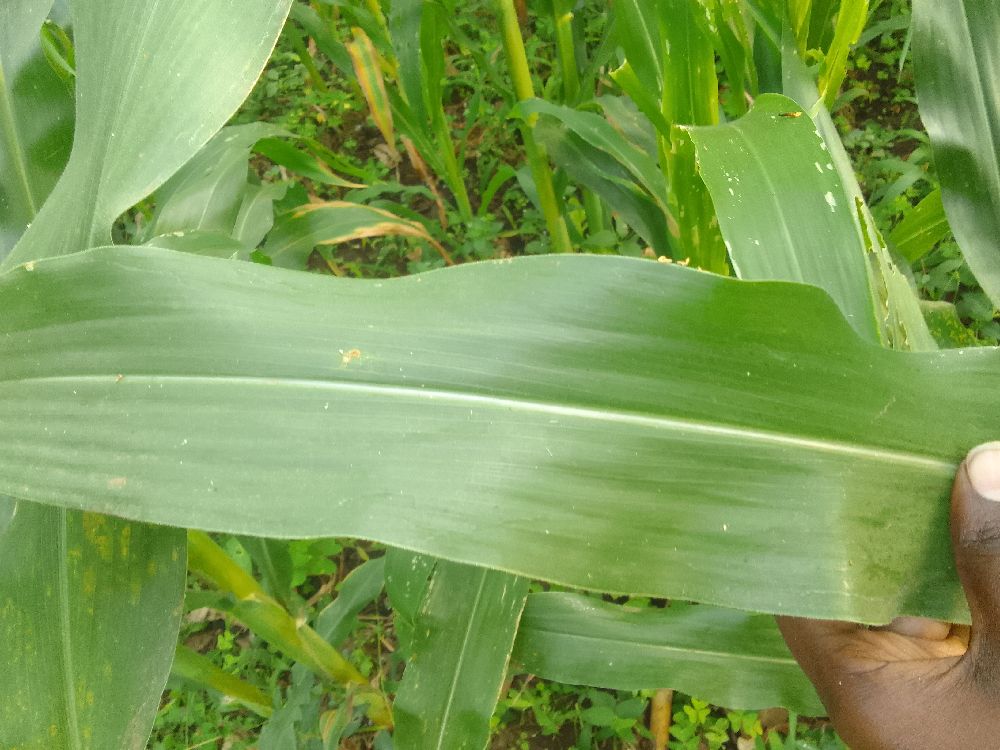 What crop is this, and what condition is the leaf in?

maize, healthy
